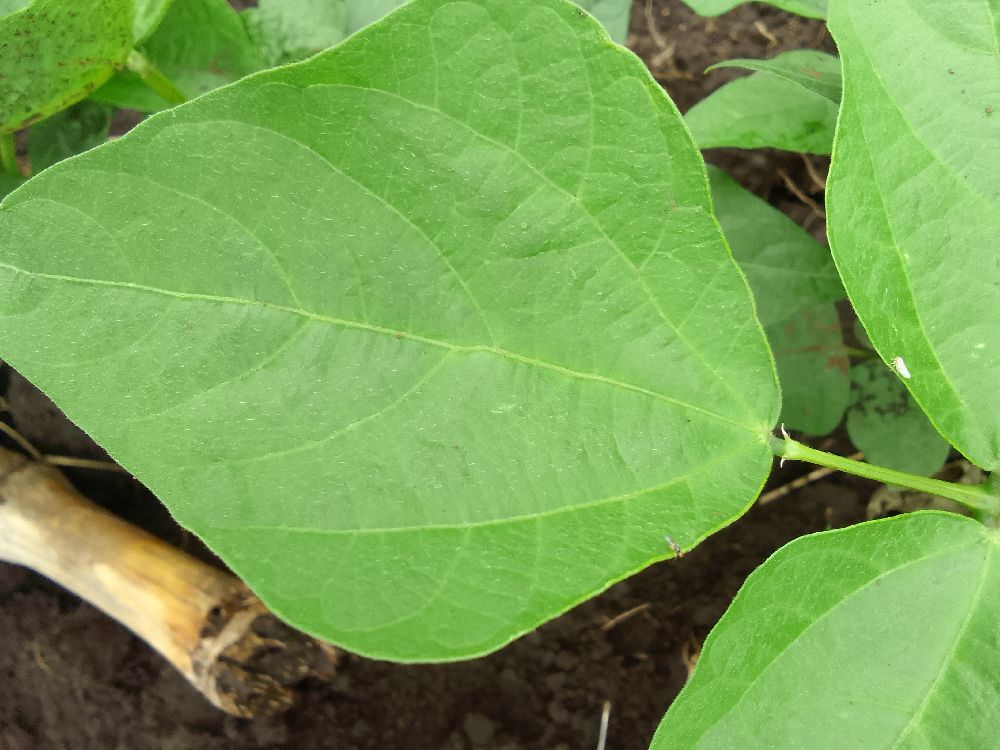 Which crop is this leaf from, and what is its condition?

common bean, healthy
